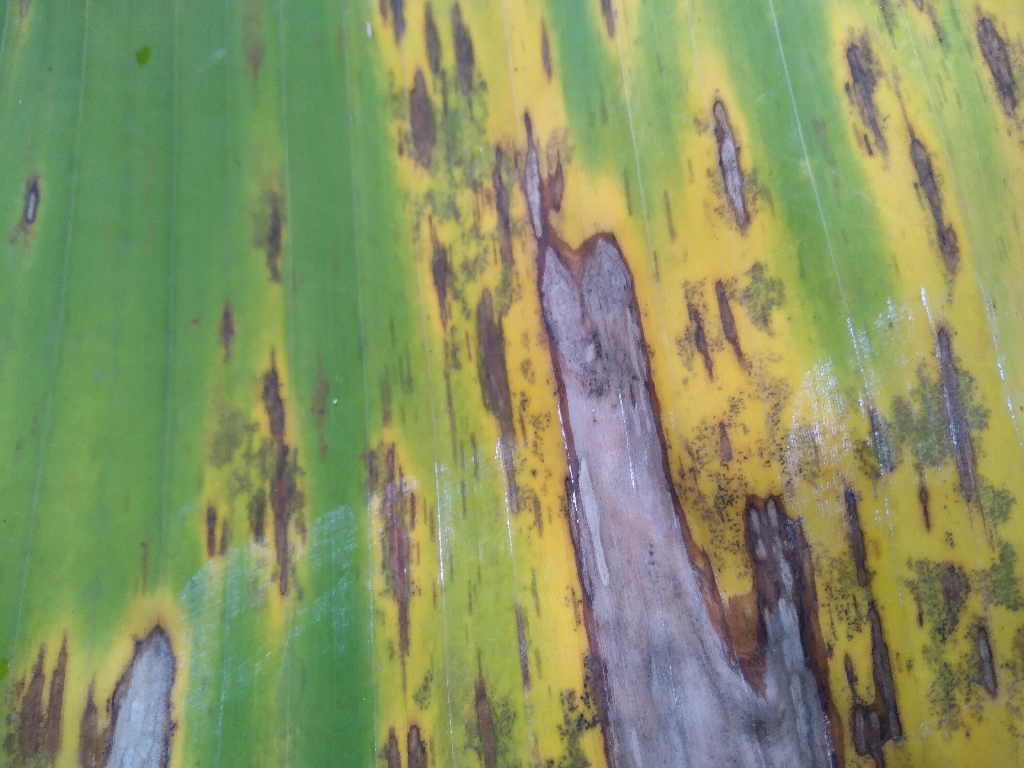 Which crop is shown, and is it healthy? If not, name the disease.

banana, black sigatoka
